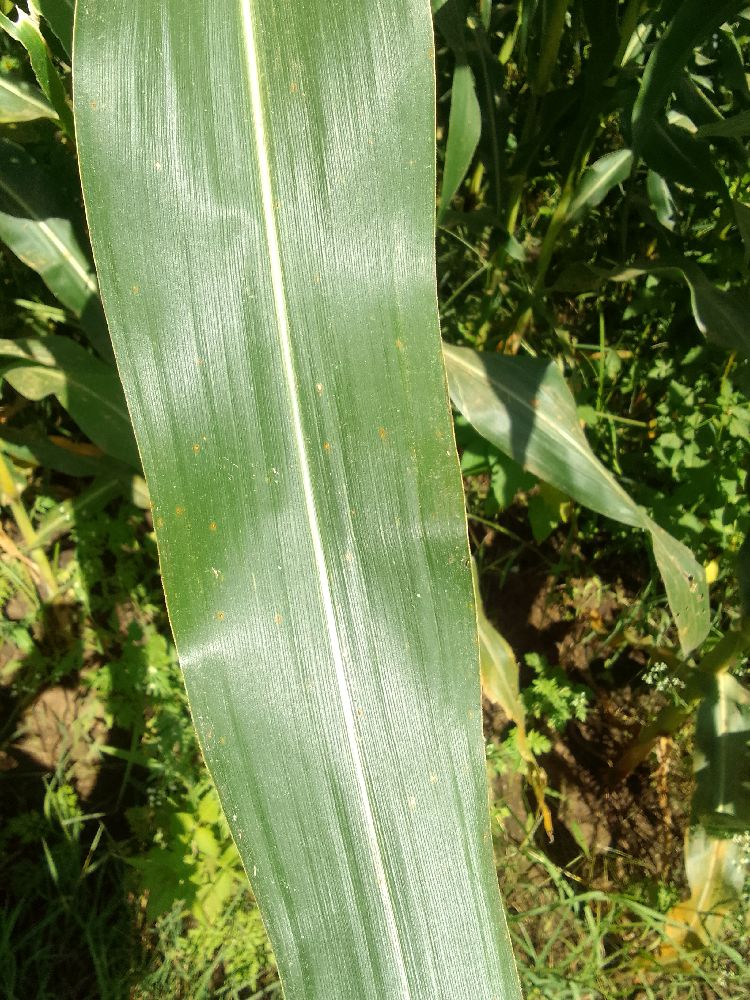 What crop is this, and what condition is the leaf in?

maize, healthy
